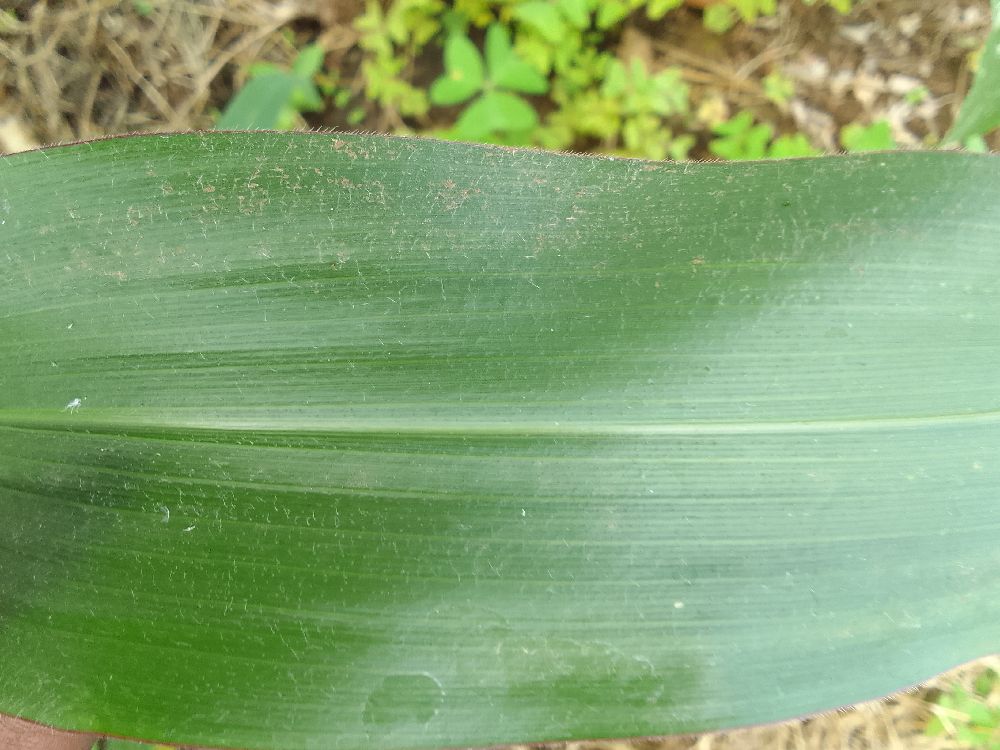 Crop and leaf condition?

maize, healthy
